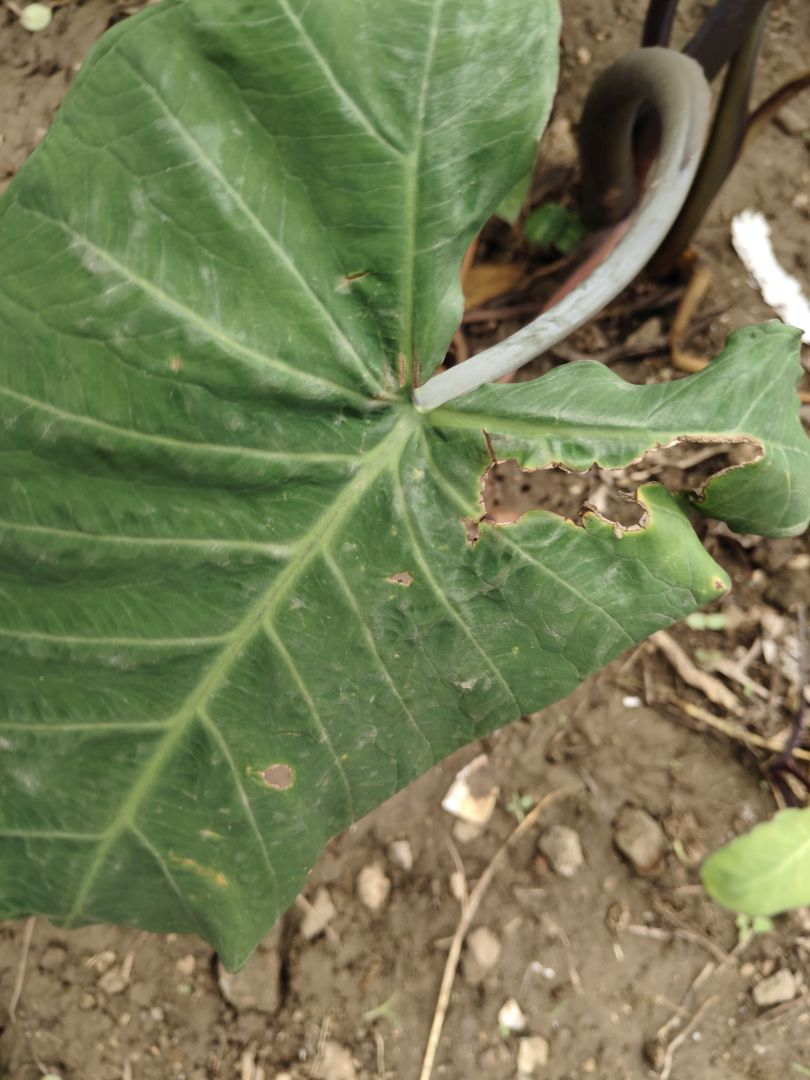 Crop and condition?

taro, leaf blight
